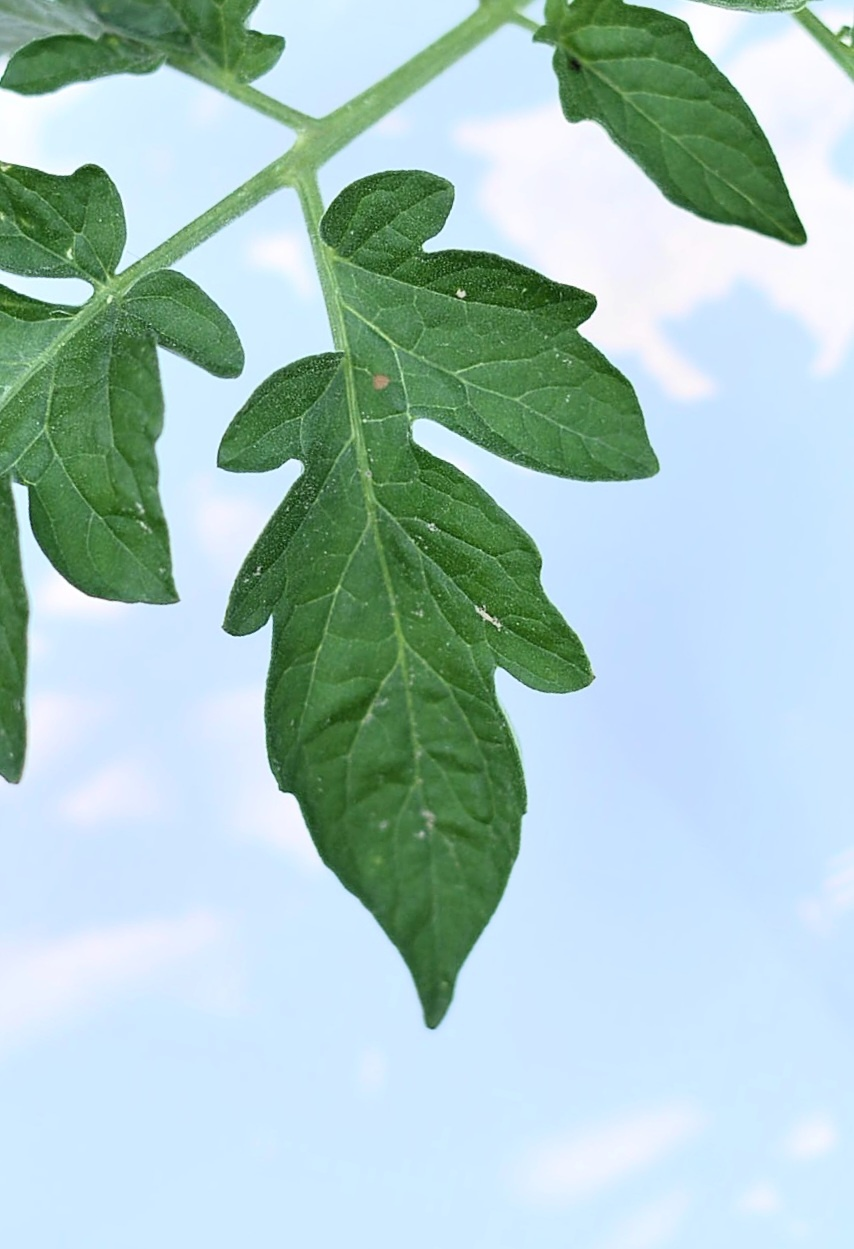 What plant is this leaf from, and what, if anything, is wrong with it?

tomato, healthy
